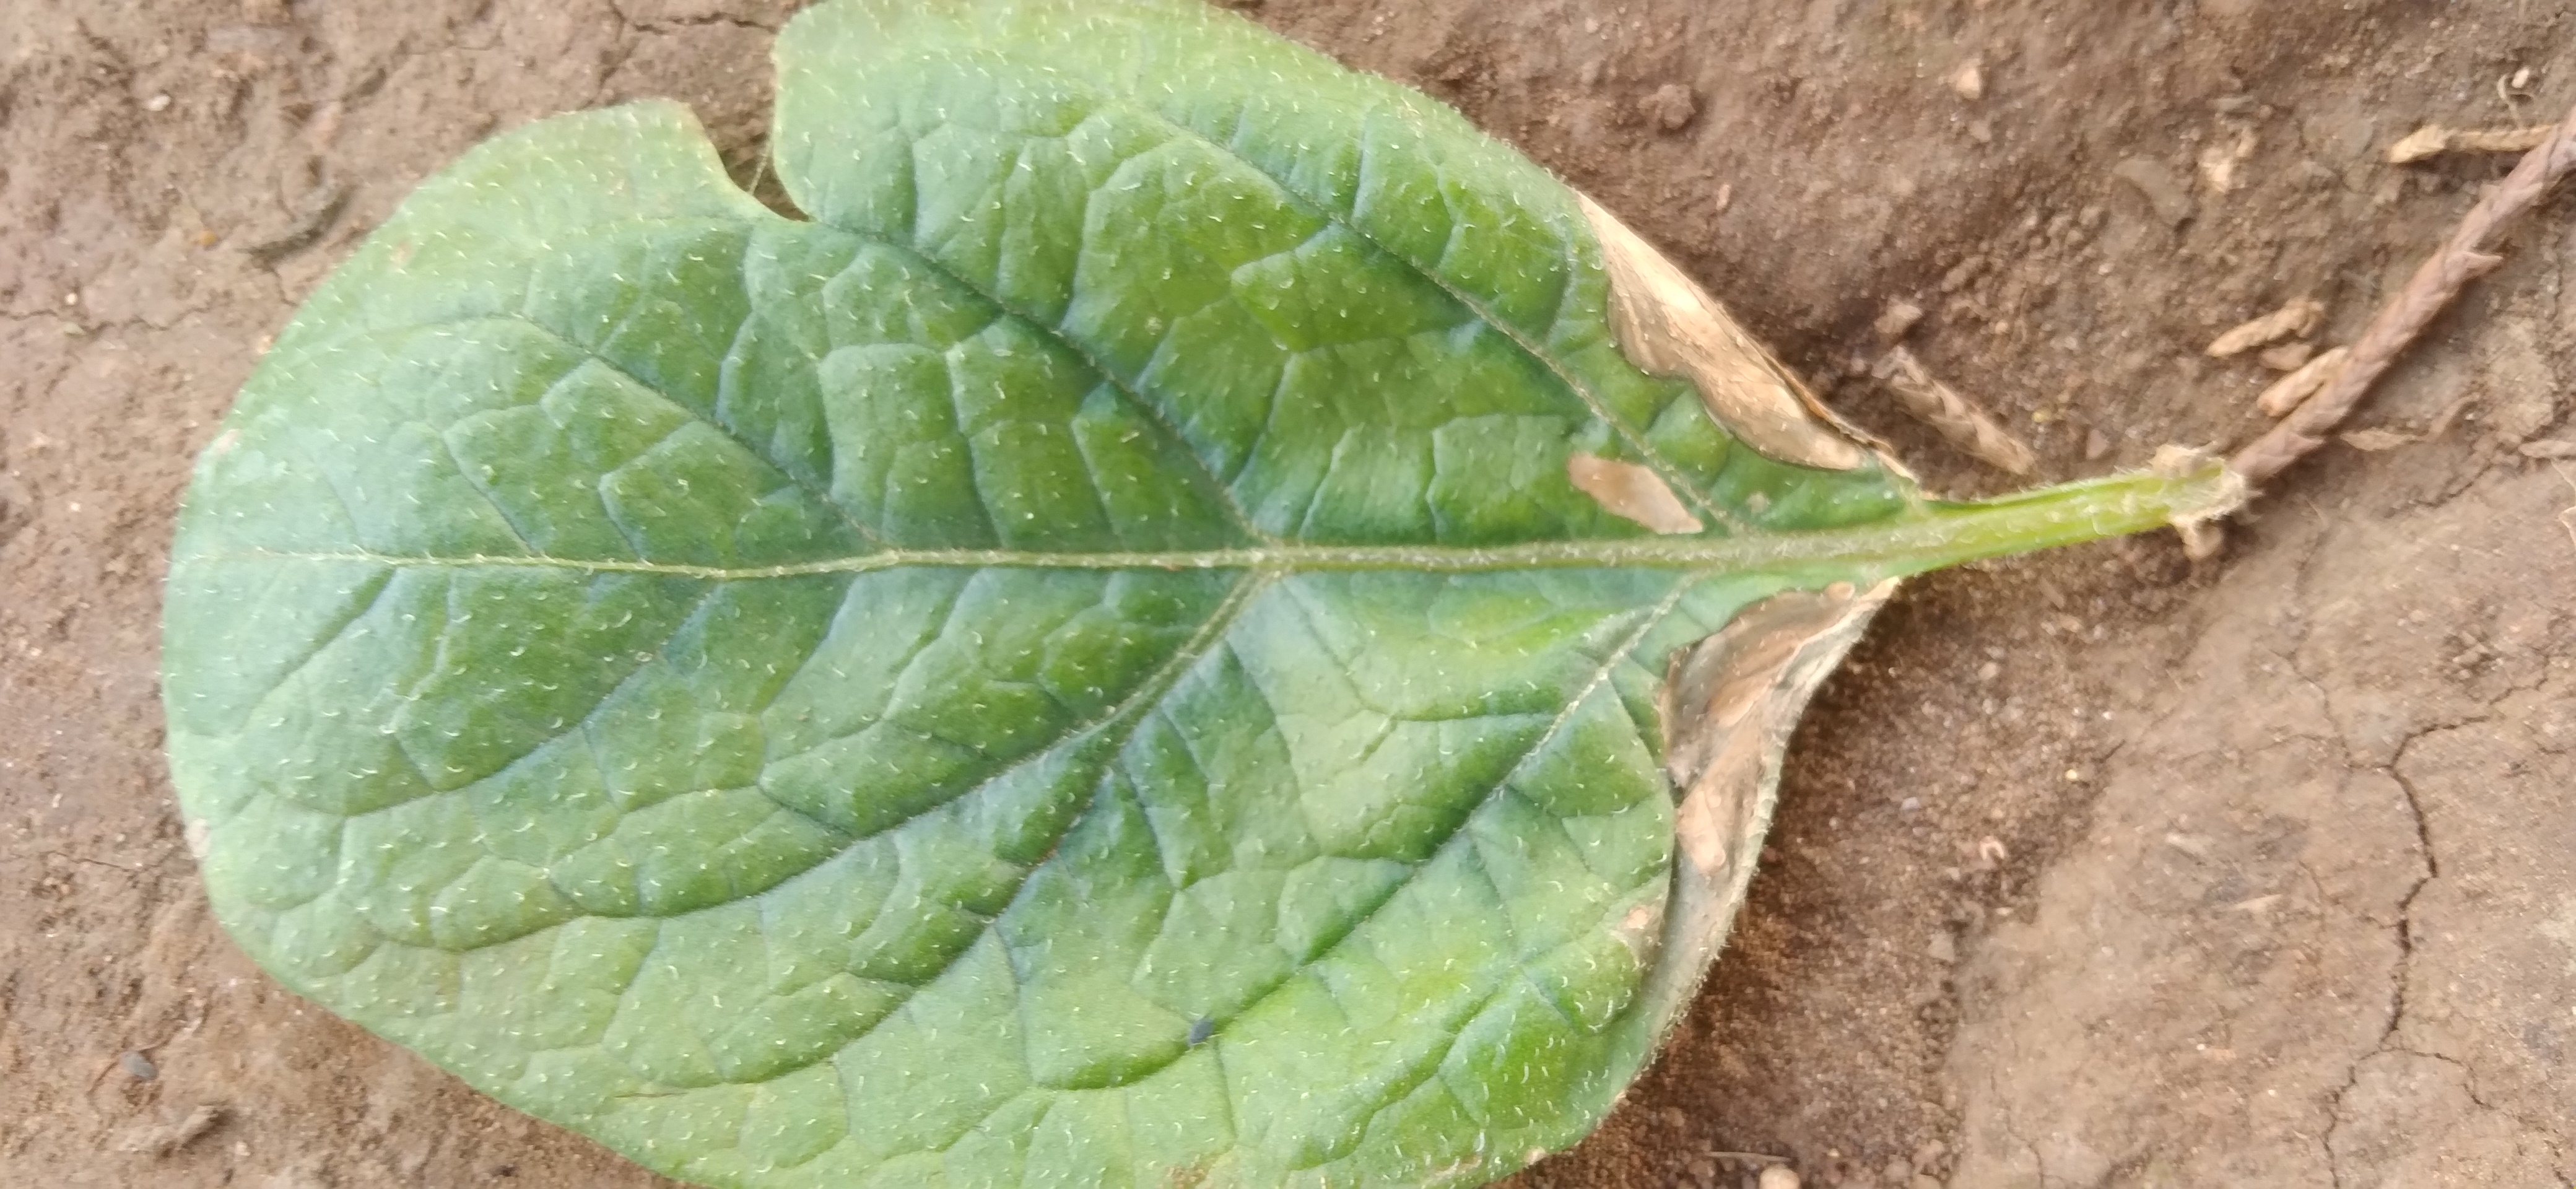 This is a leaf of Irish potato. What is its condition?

early blight
